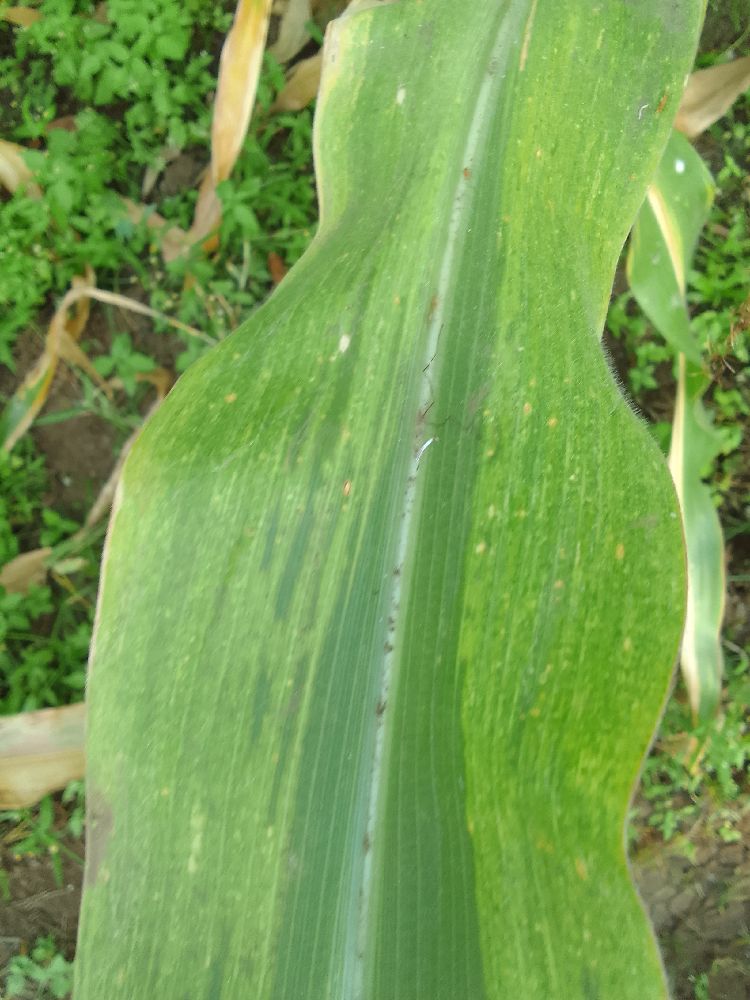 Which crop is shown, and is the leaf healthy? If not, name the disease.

maize, maize lethal necrosis
